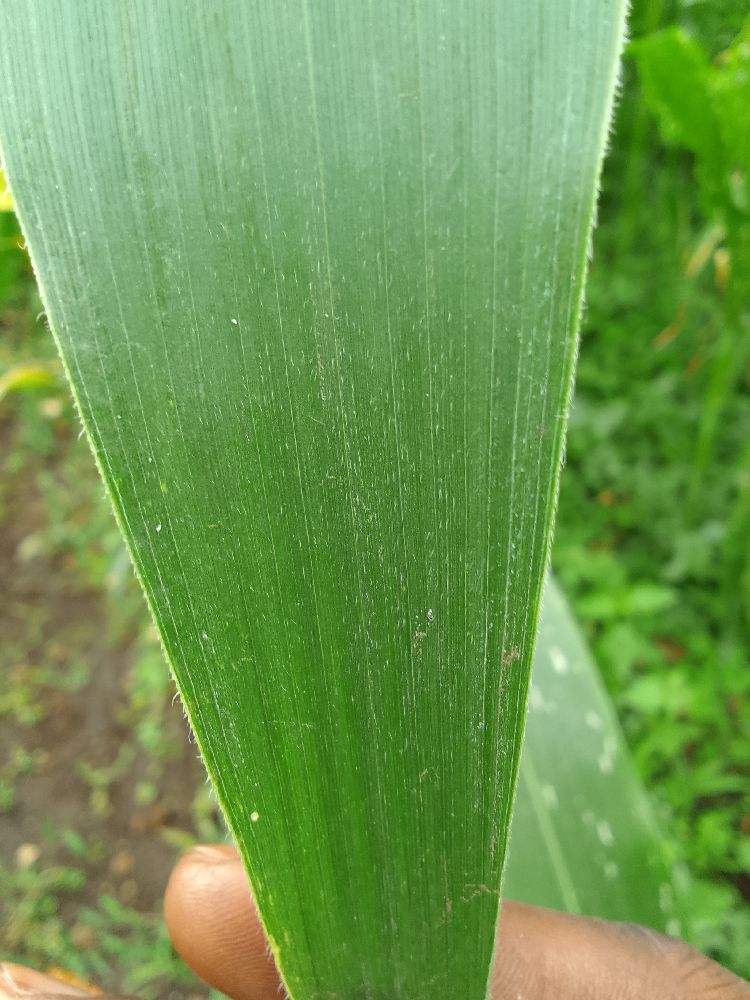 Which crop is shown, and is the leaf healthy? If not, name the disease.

maize, healthy
